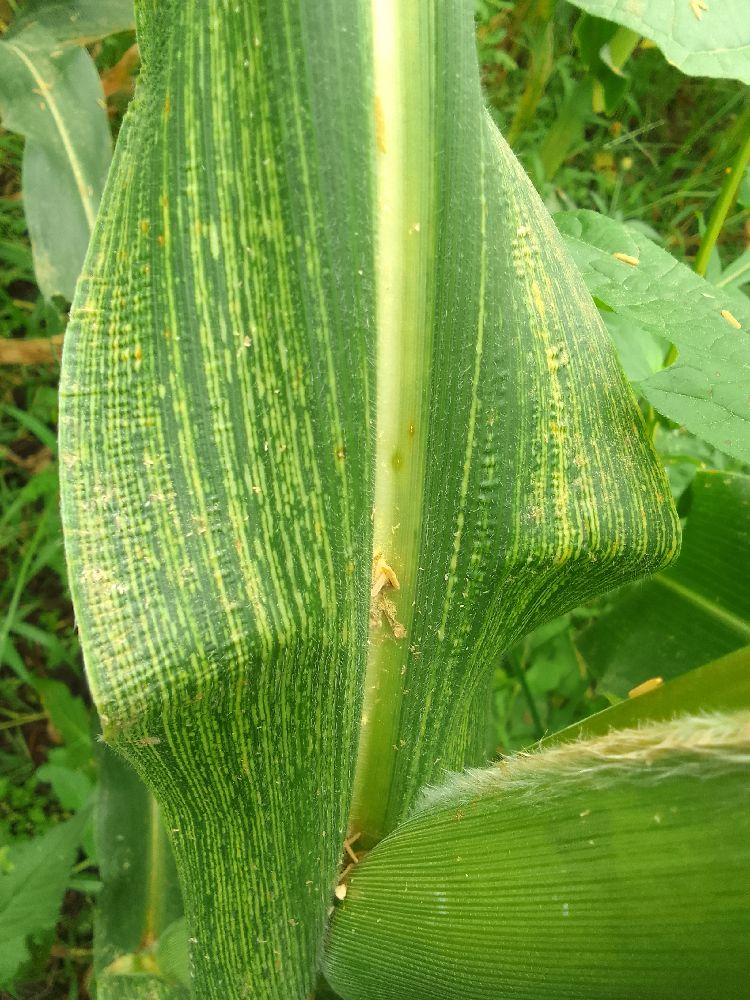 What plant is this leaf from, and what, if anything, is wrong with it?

maize, maize streak virus
